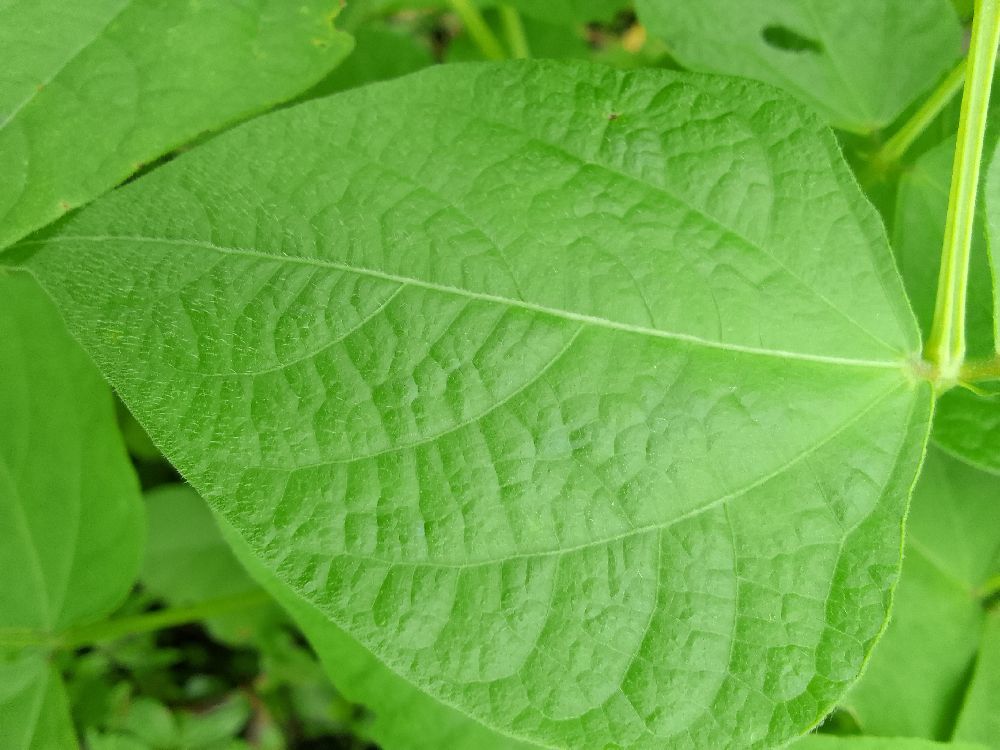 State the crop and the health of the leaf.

common bean, healthy
